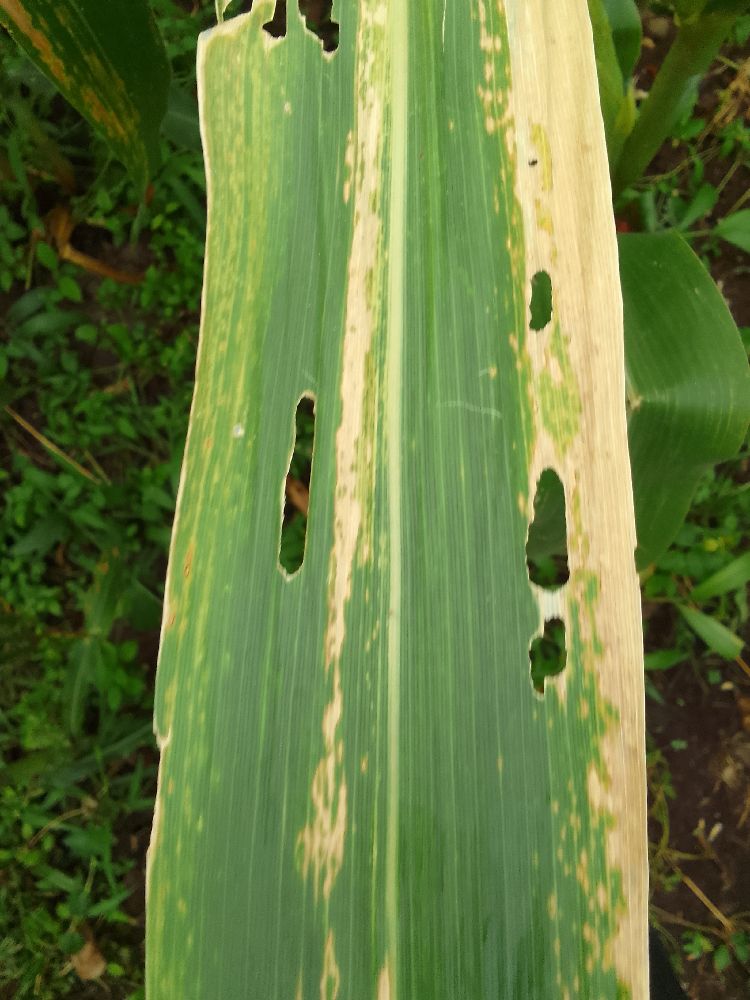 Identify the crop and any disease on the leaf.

maize, maize lethal necrosis
